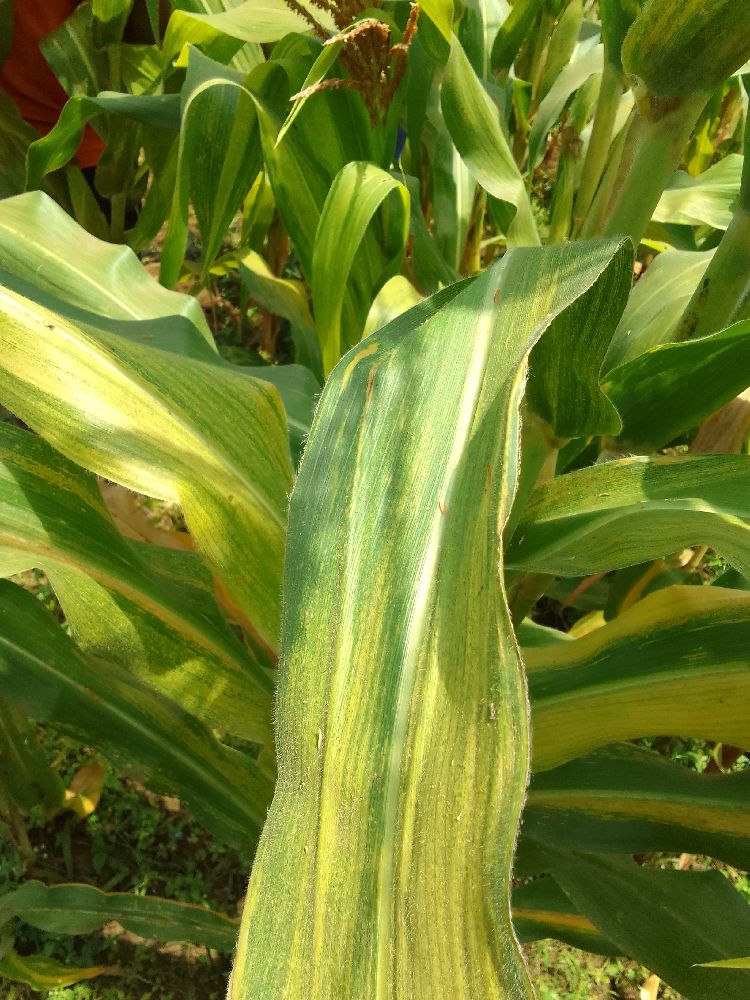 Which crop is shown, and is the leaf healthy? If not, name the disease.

maize, maize lethal necrosis
